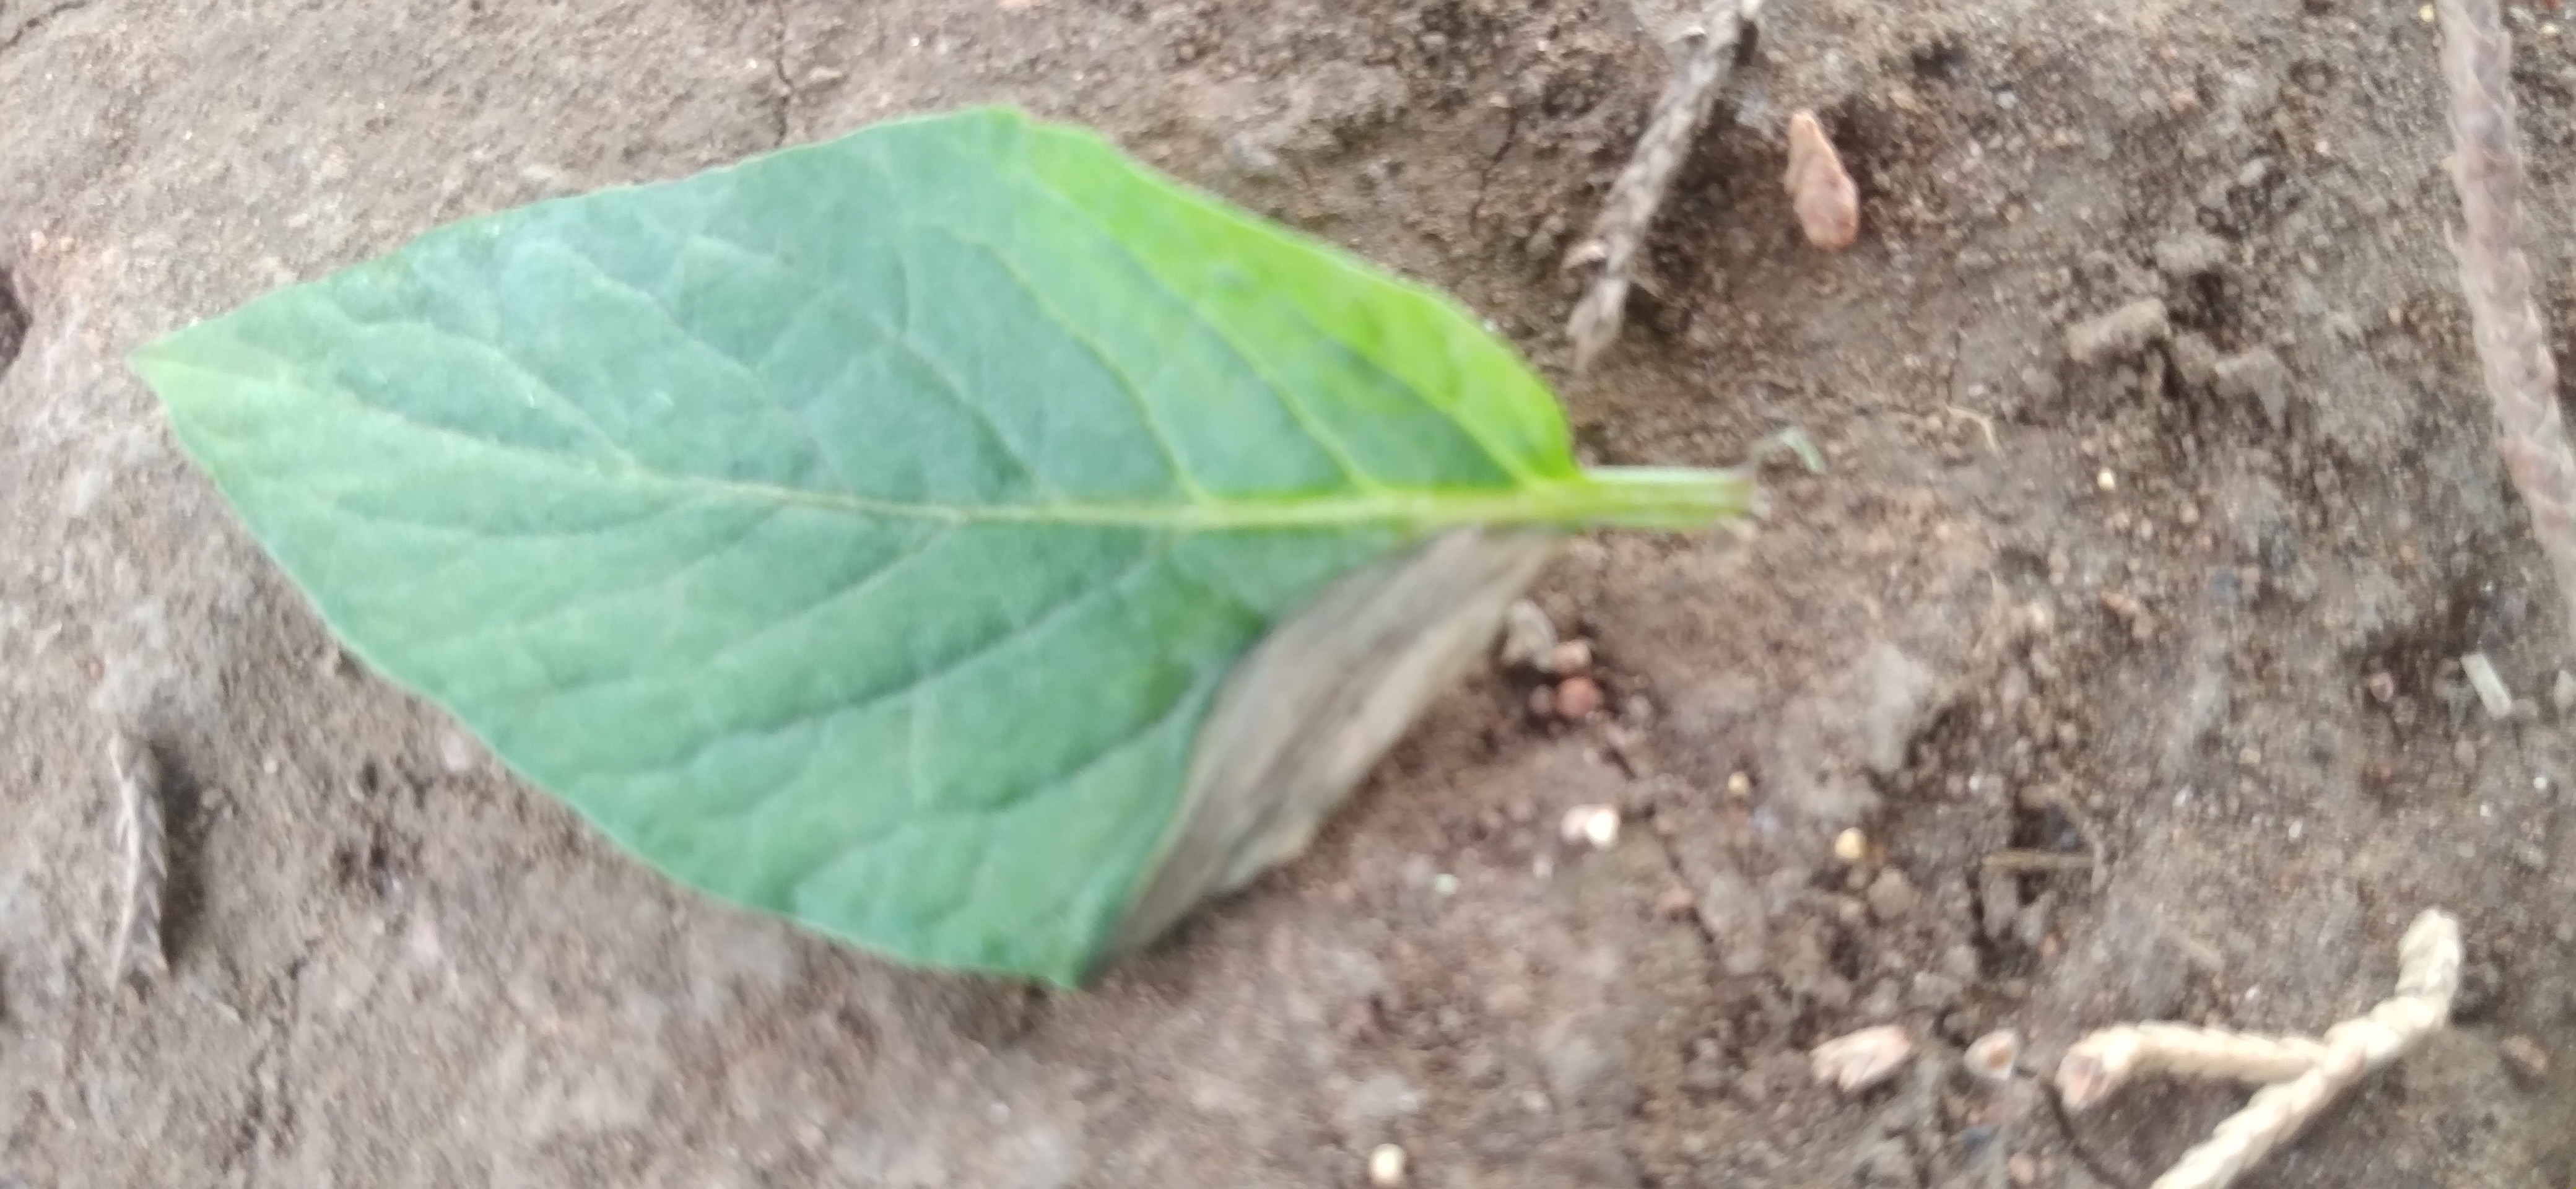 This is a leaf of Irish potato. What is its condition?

early blight
